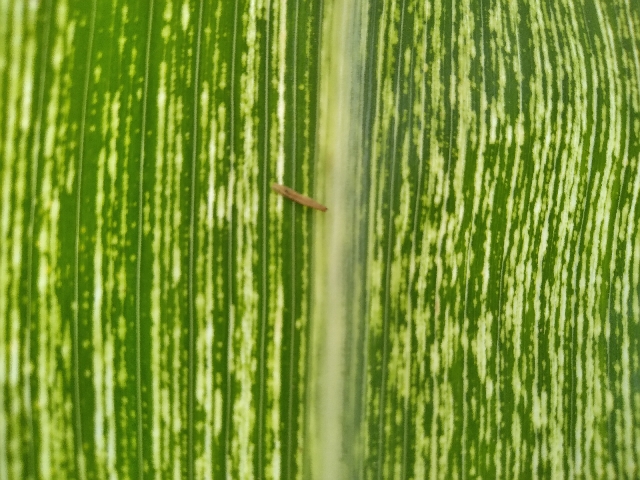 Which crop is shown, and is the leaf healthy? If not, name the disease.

maize, maize streak virus
